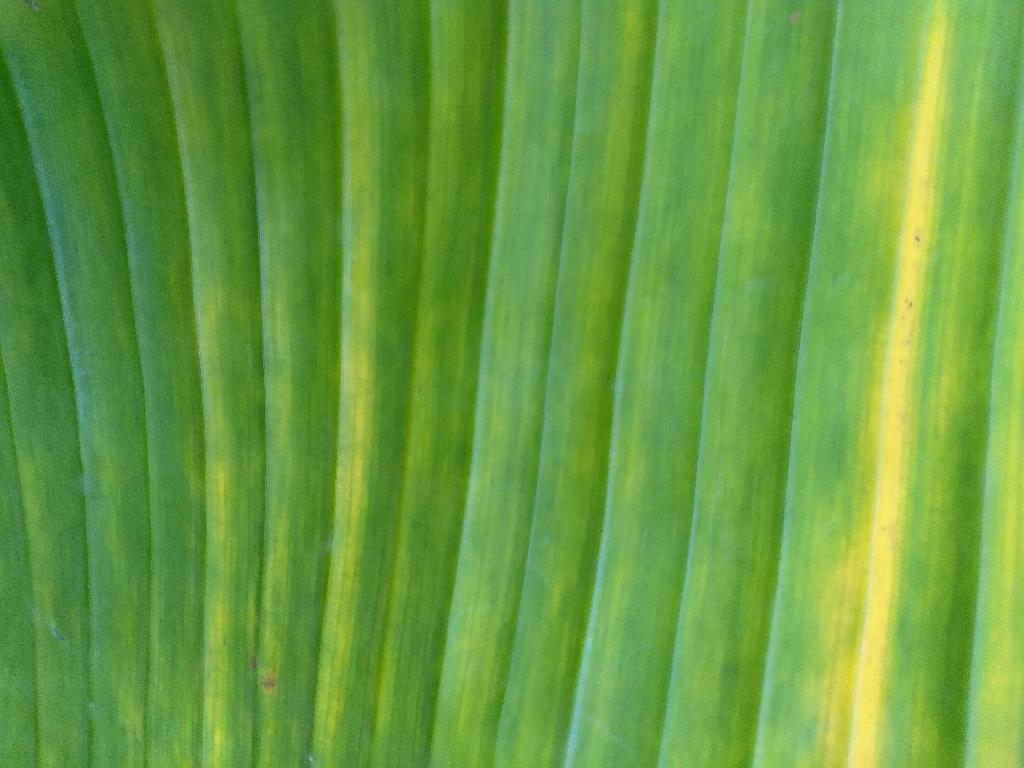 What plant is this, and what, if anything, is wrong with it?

banana, fusarium wilt race 1
